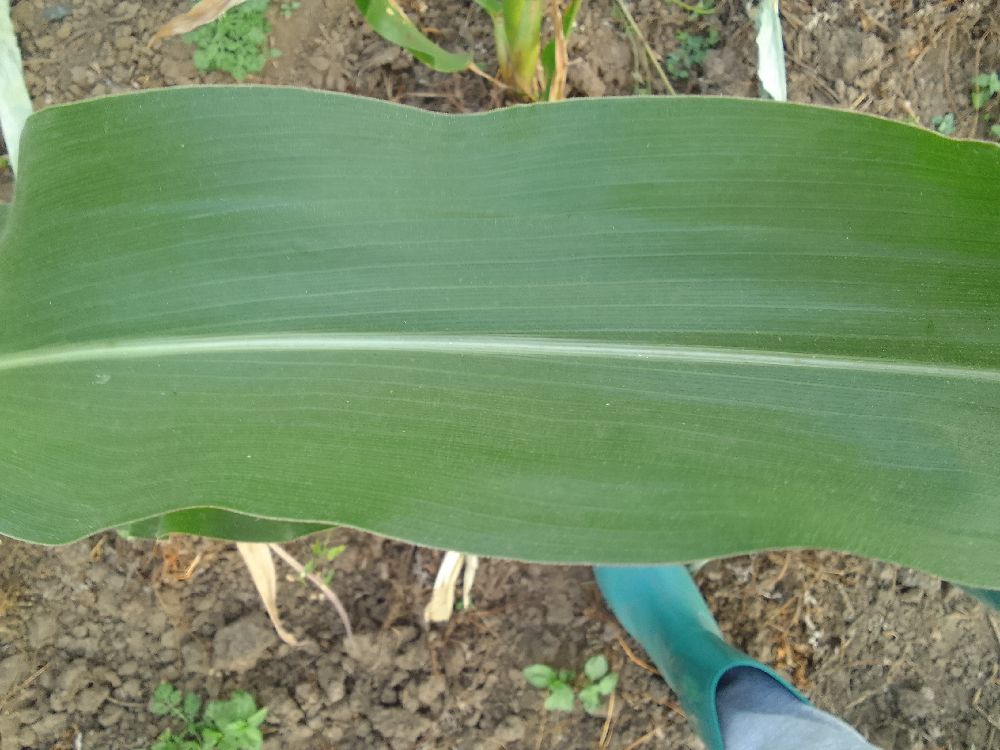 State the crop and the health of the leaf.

maize, healthy
